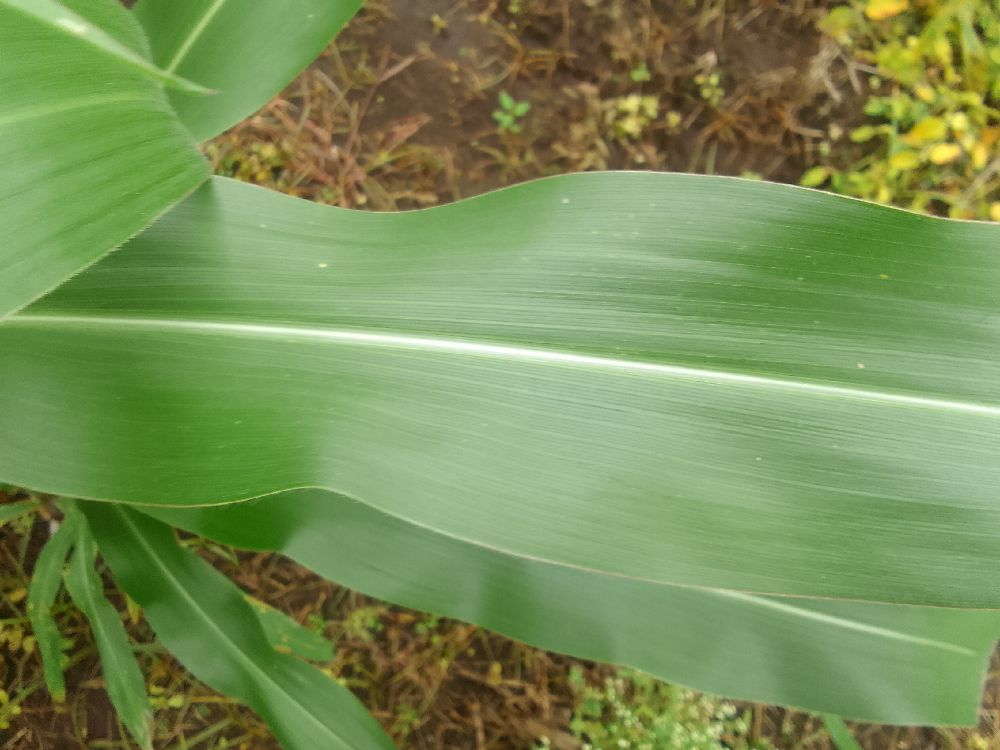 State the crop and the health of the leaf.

maize, healthy
